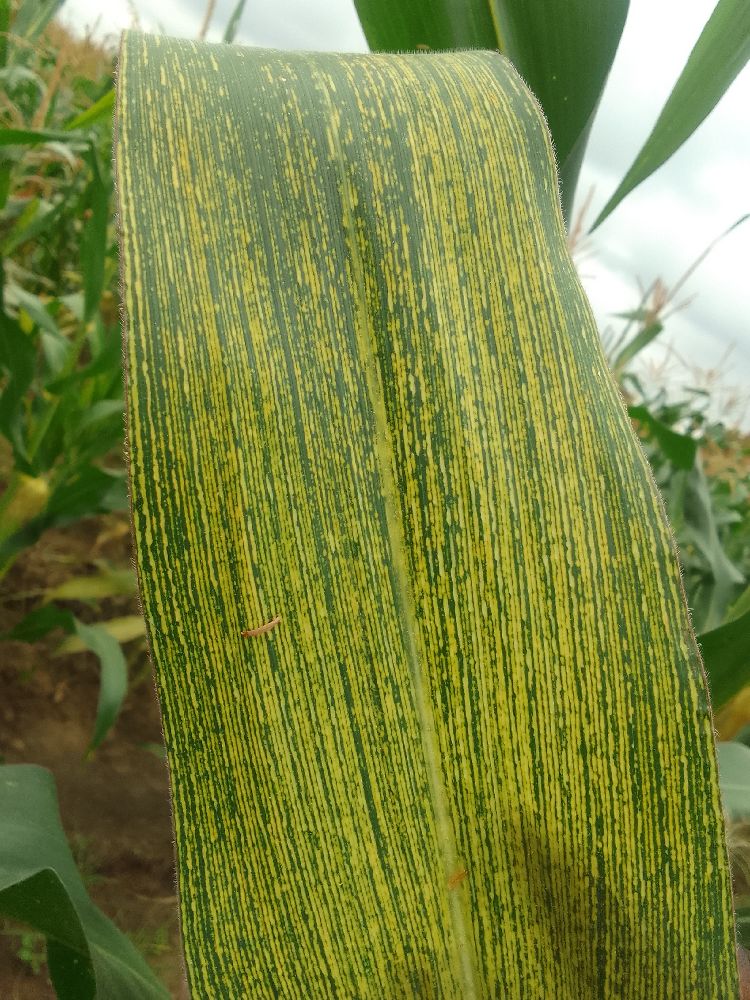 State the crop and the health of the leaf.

maize, maize streak virus
